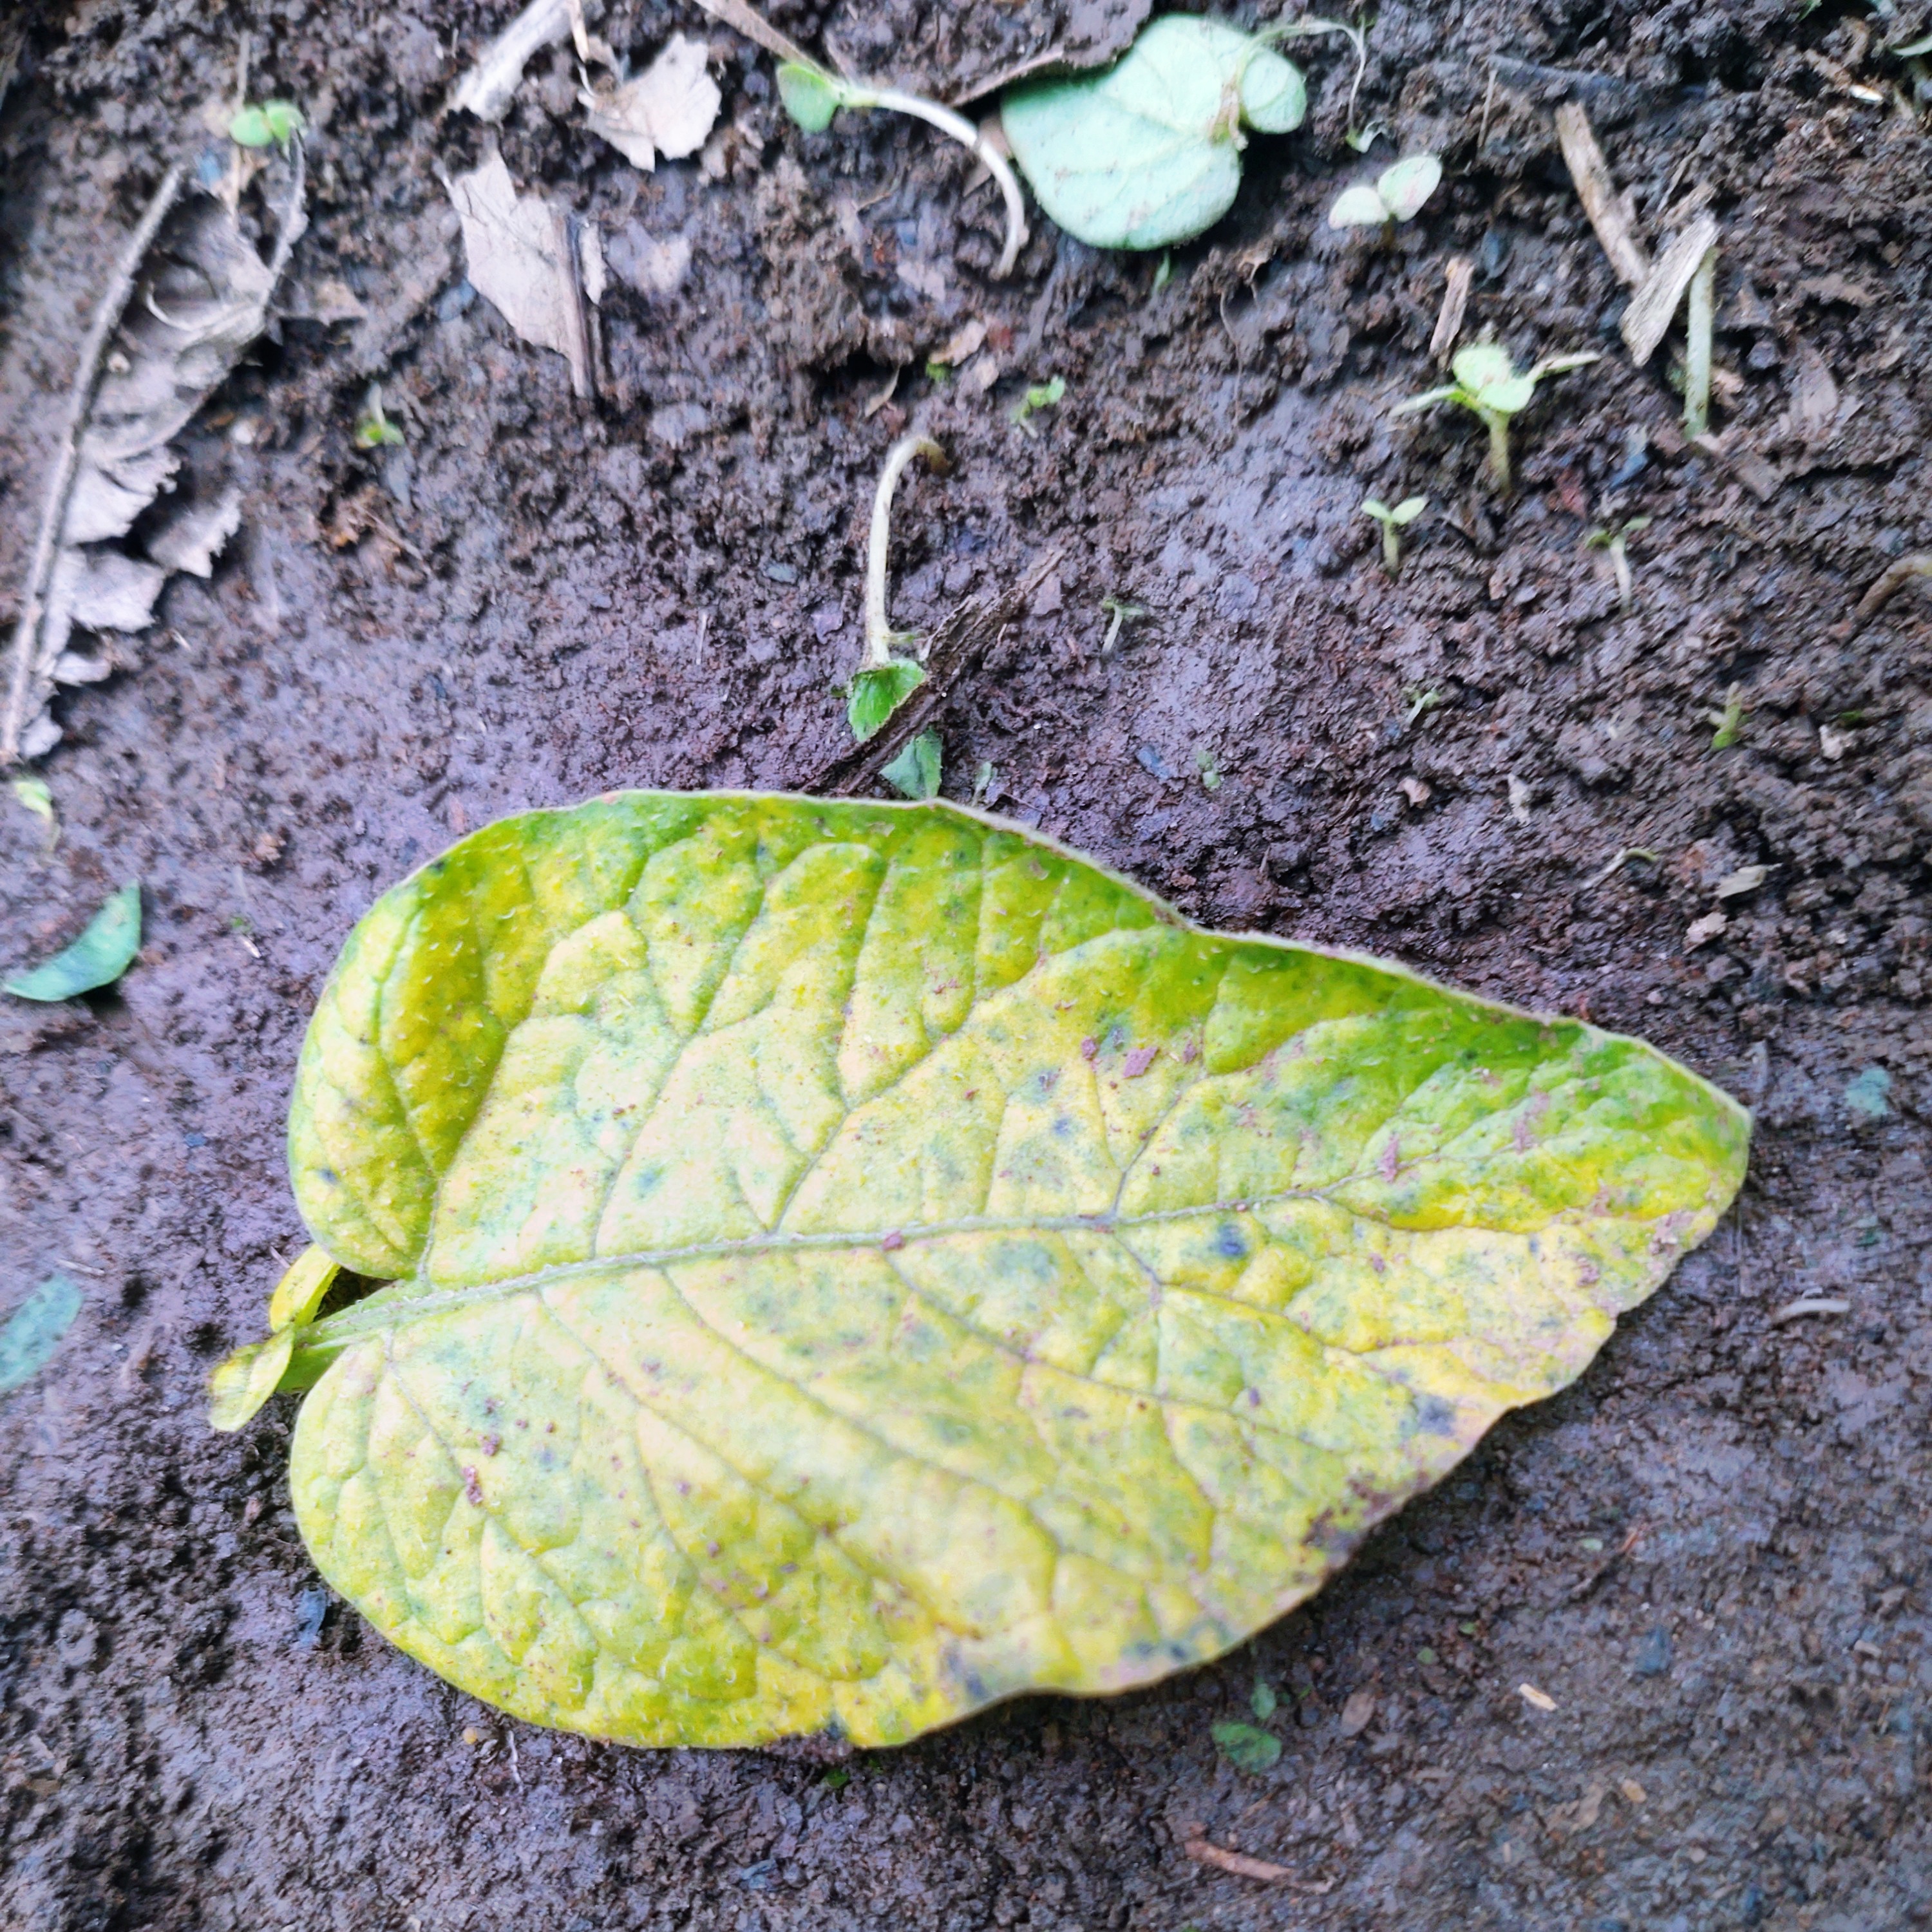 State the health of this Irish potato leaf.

late blight
